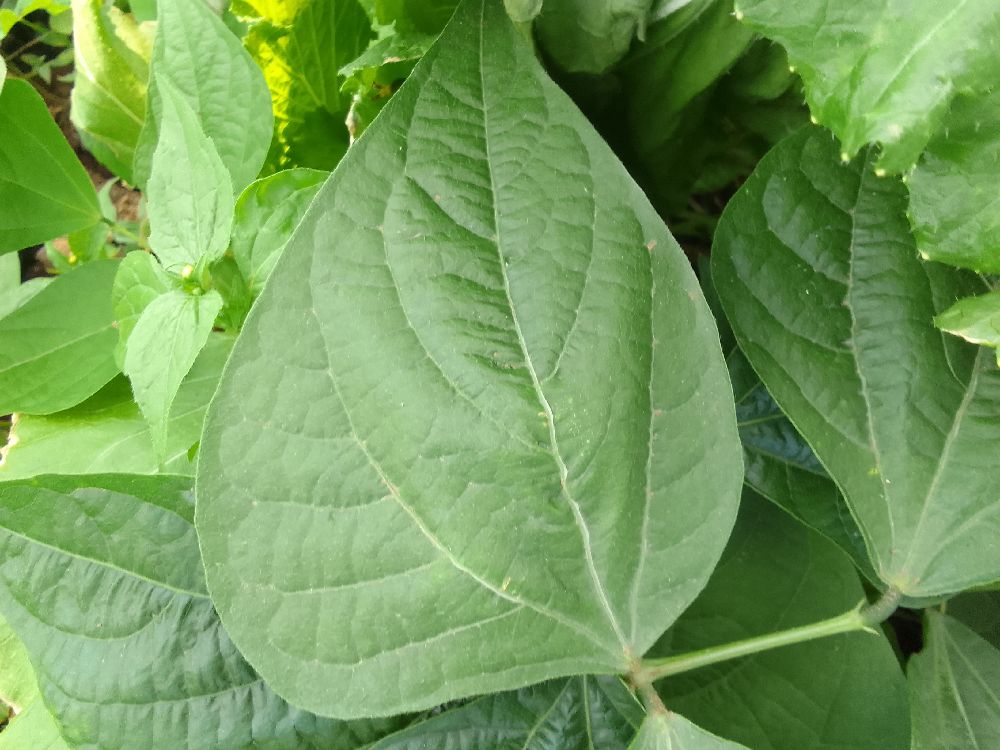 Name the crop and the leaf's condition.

common bean, healthy
